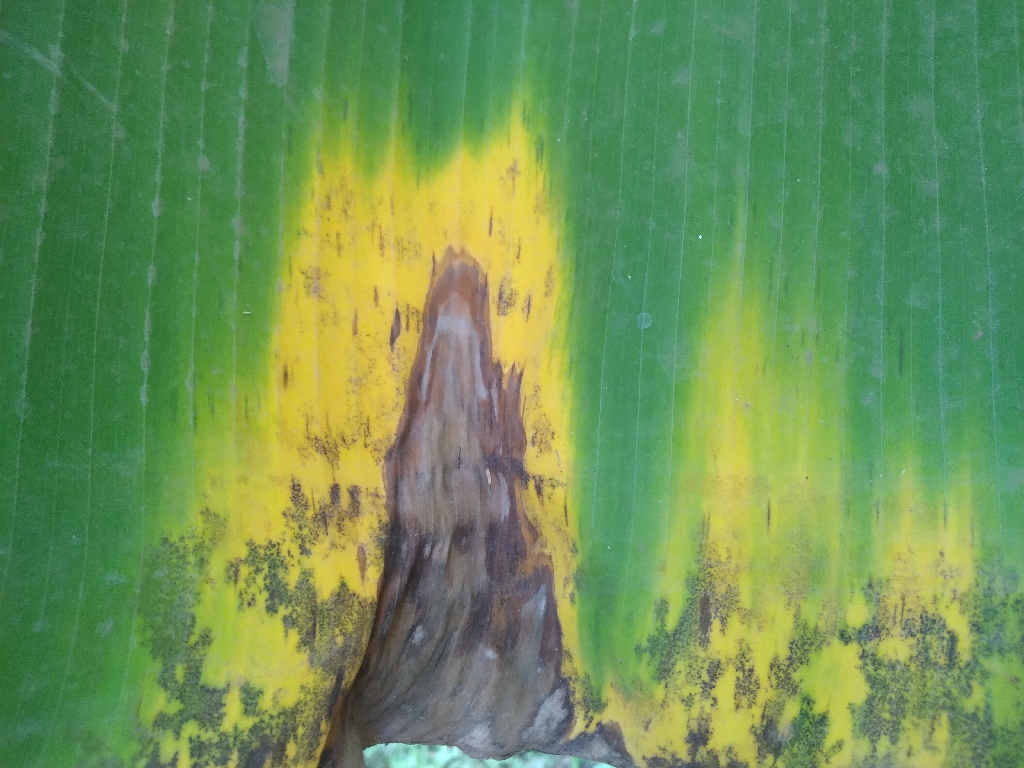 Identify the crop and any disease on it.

banana, black sigatoka
